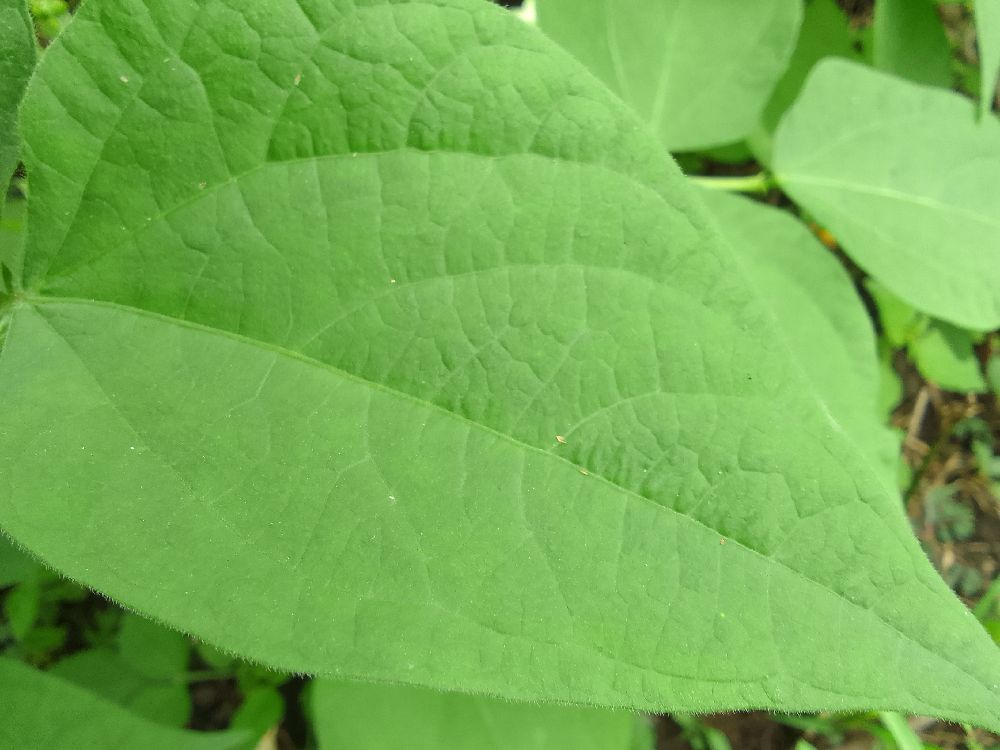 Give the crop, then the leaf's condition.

common bean, healthy
